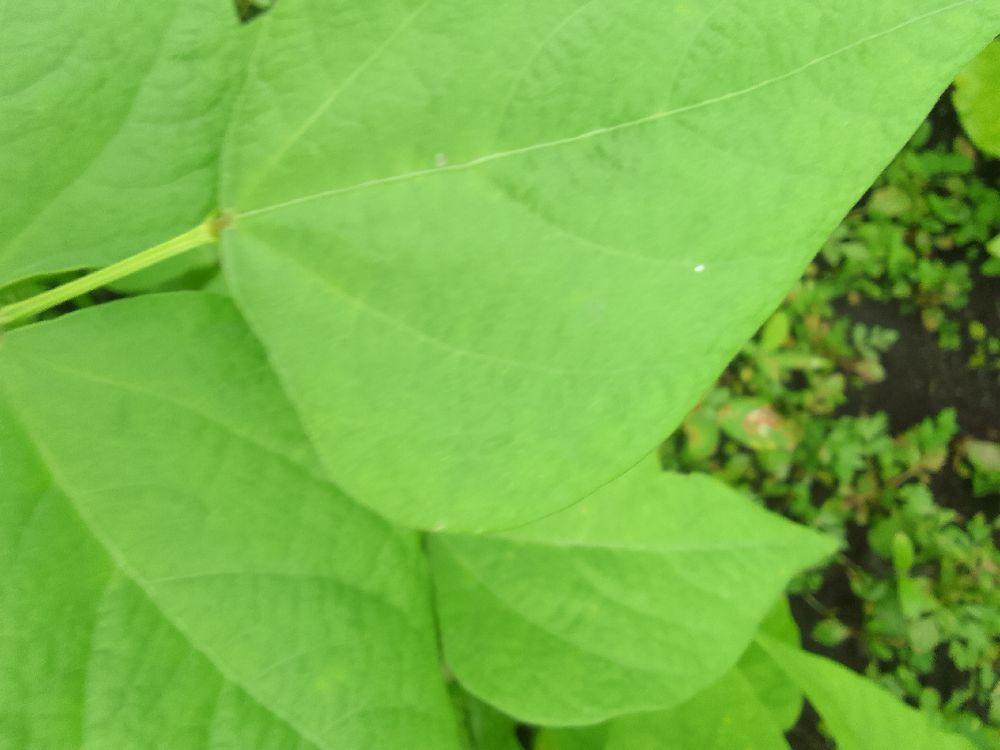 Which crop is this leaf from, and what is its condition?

common bean, healthy
